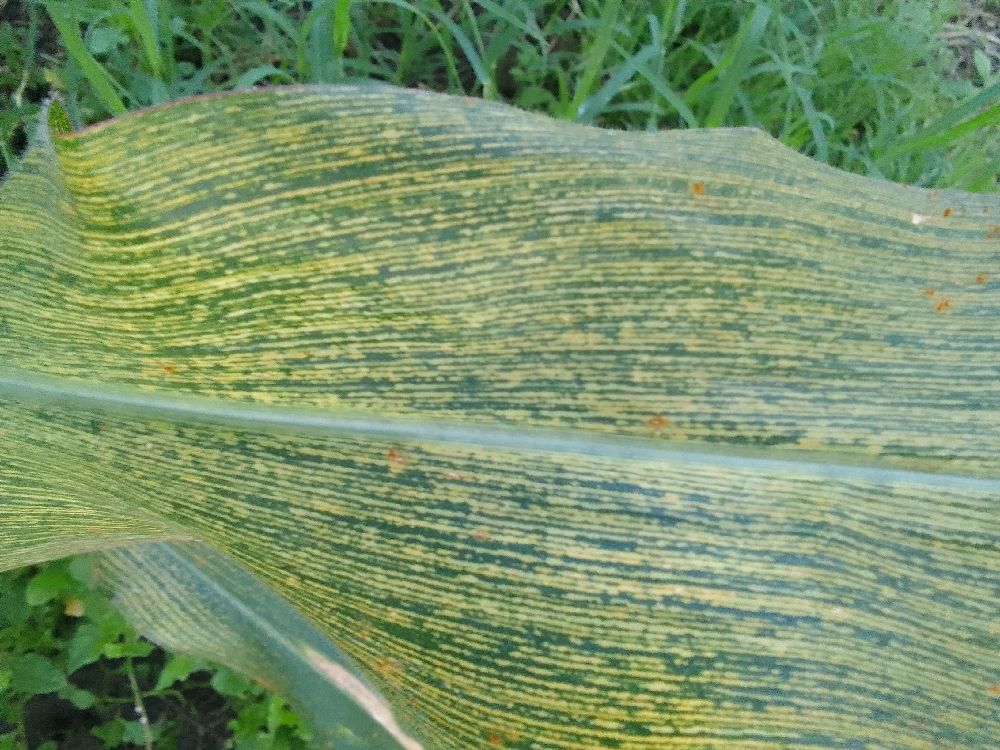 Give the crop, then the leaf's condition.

maize, maize streak virus
